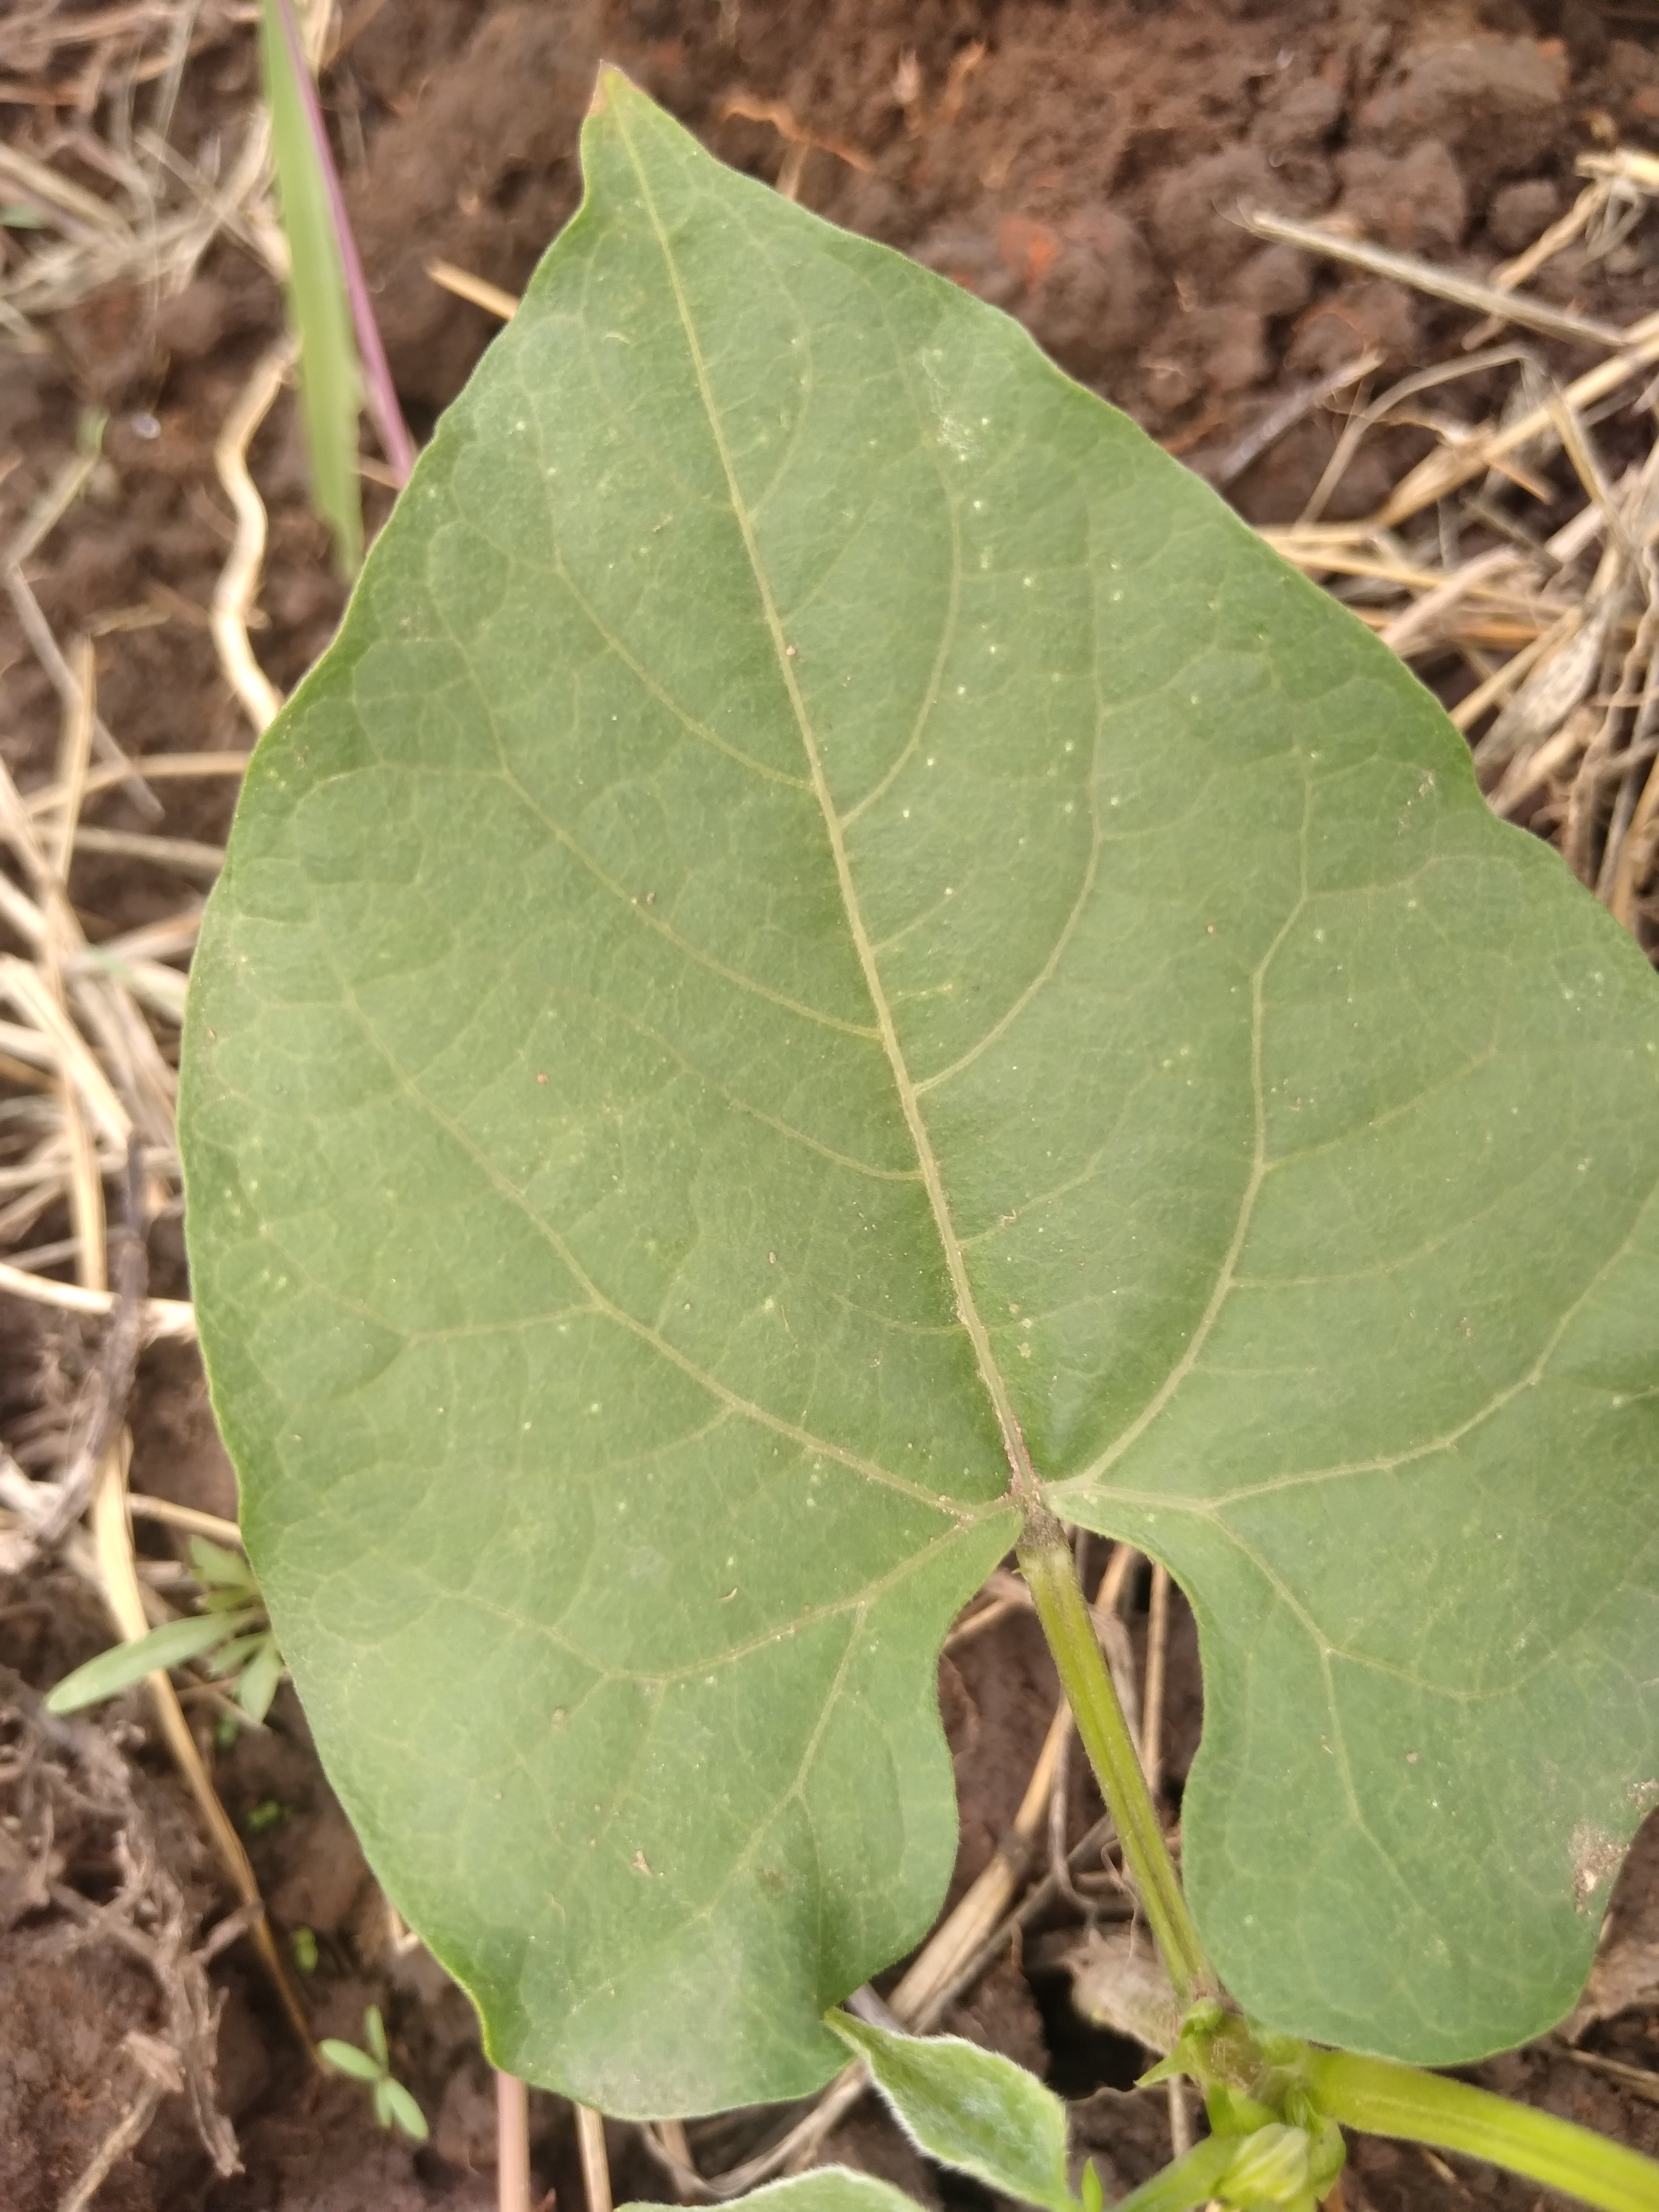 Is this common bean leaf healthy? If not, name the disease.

healthy
